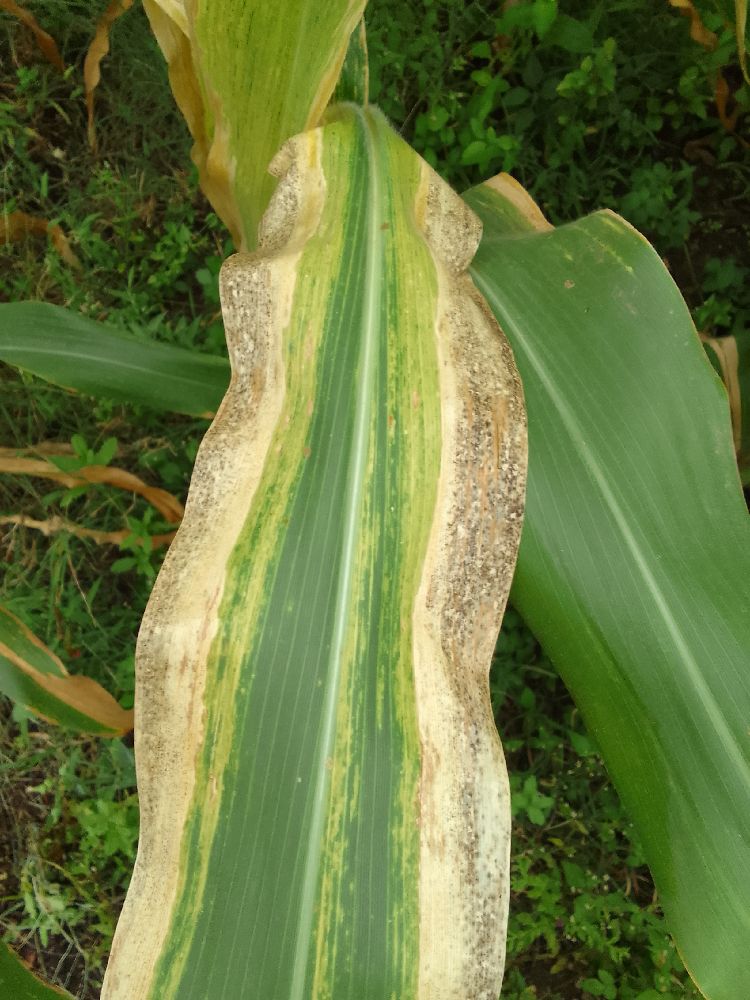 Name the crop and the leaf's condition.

maize, maize lethal necrosis
